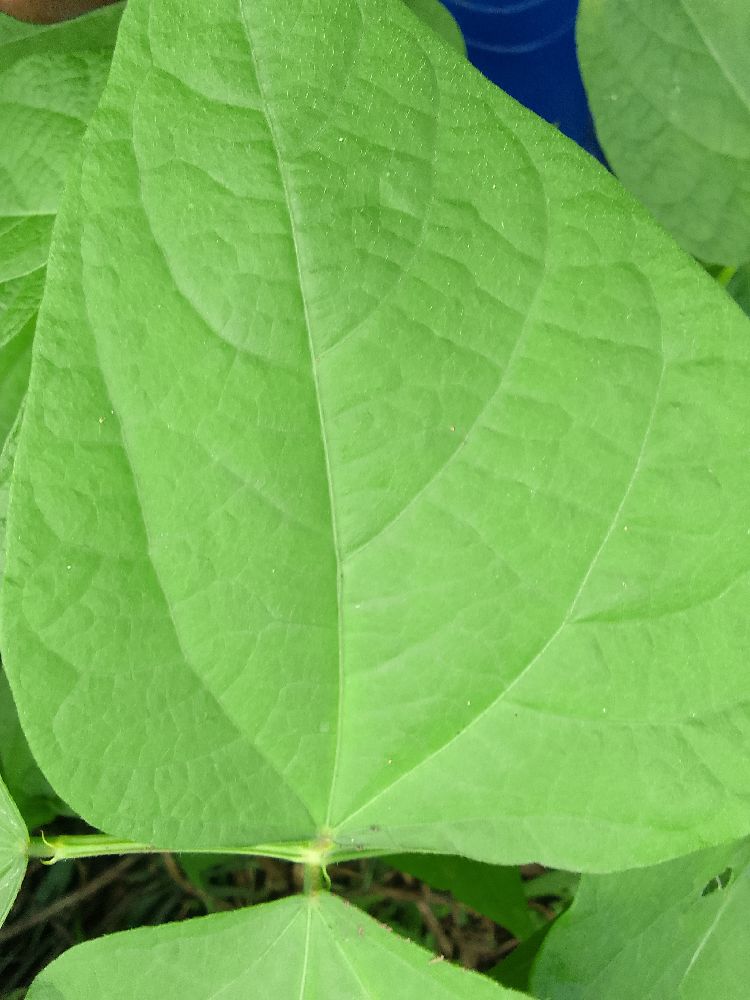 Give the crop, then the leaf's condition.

common bean, healthy
